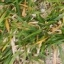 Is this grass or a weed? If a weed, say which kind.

grass
